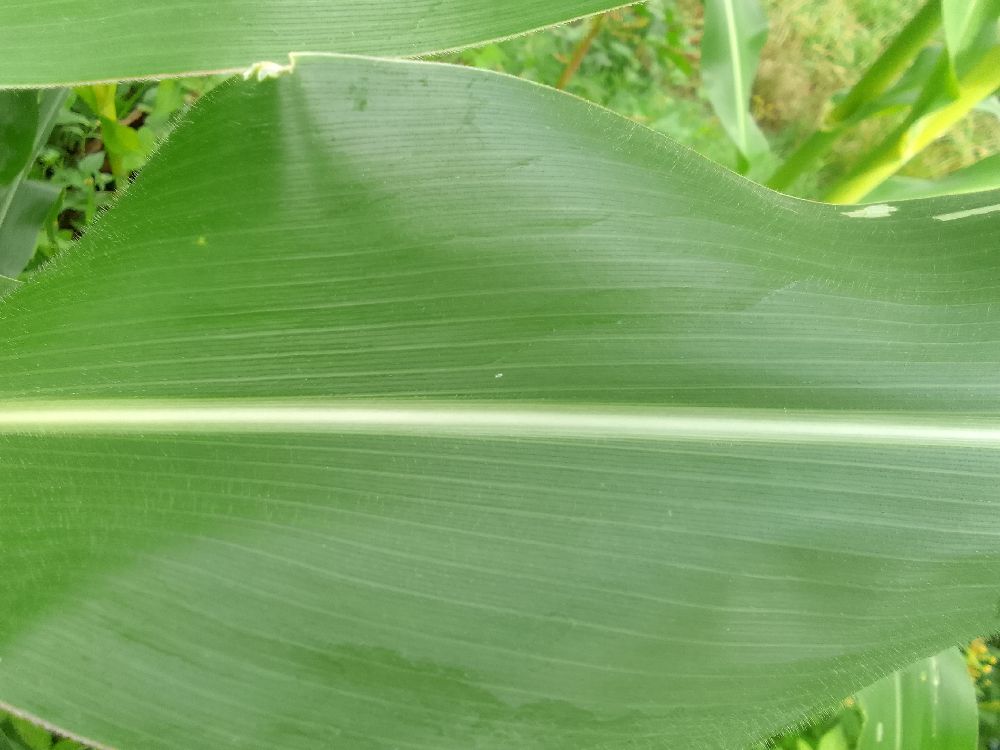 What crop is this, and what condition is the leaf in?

maize, healthy
